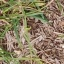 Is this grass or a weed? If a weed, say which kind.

grass
